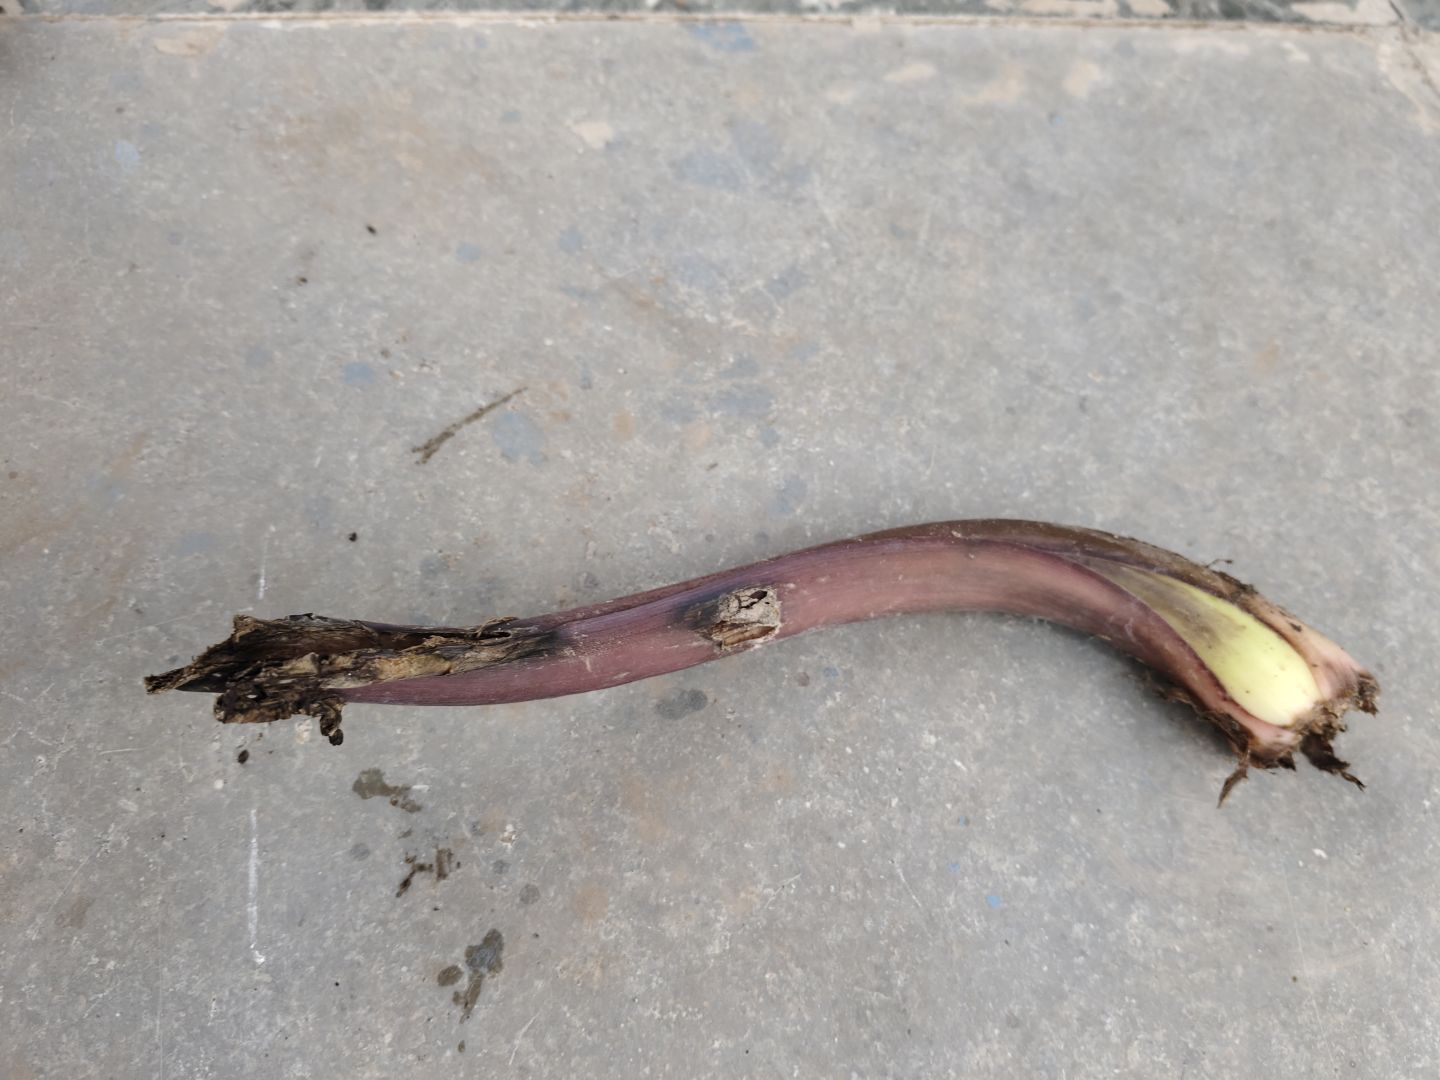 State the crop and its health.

taro, root rot
